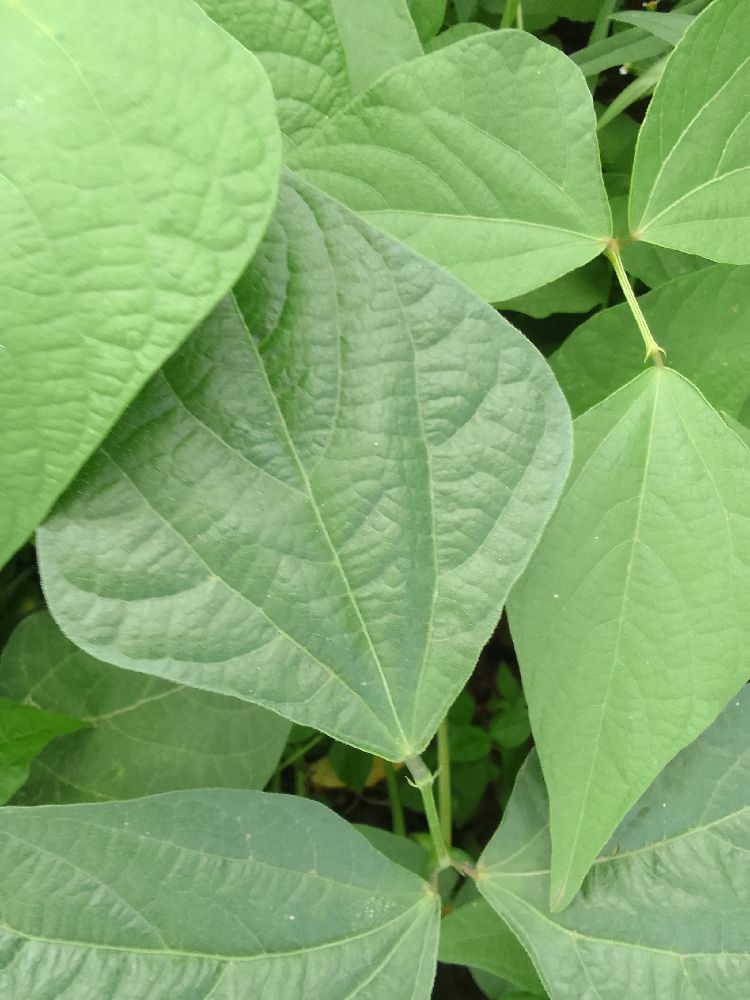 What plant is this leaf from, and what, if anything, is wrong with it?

common bean, healthy
